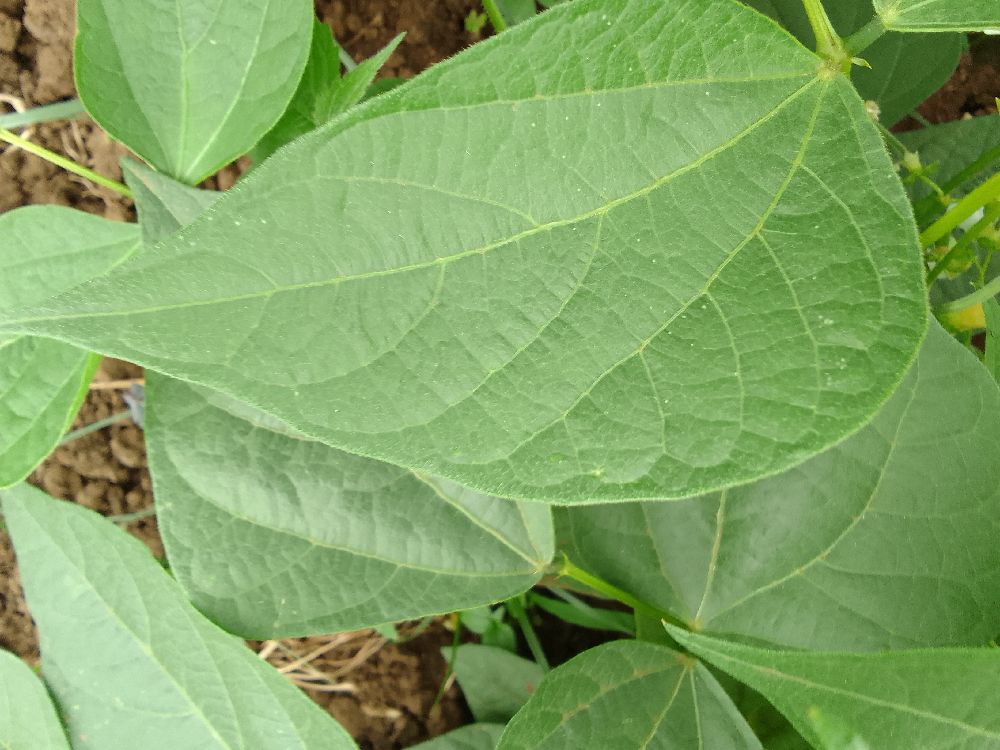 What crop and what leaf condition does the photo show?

common bean, healthy
